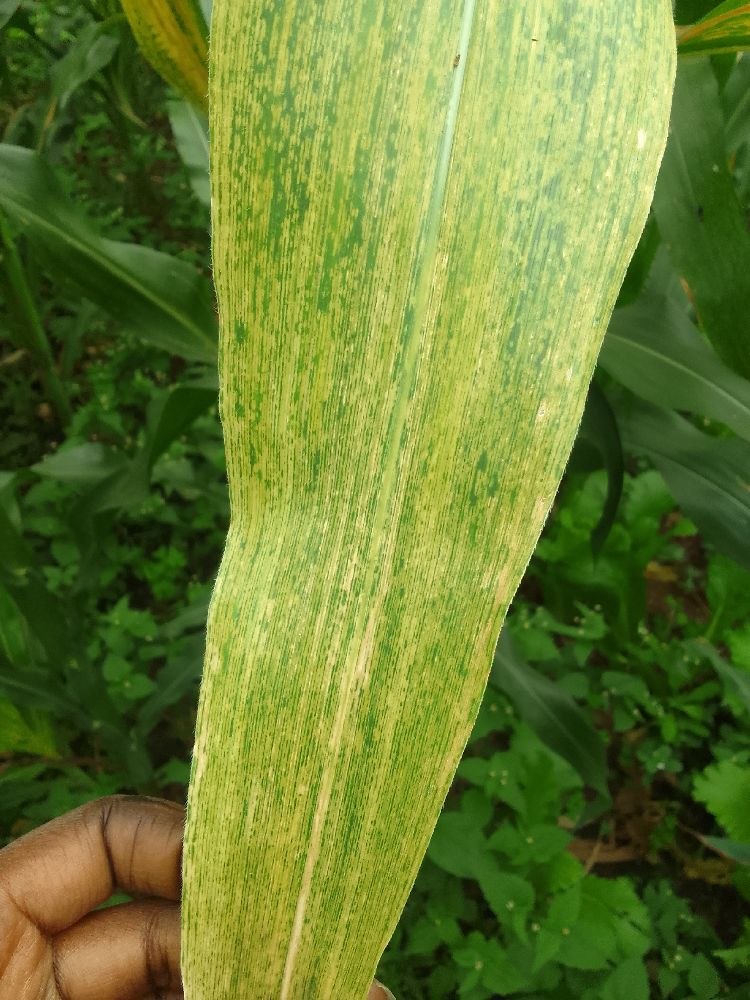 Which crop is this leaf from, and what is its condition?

maize, maize lethal necrosis
